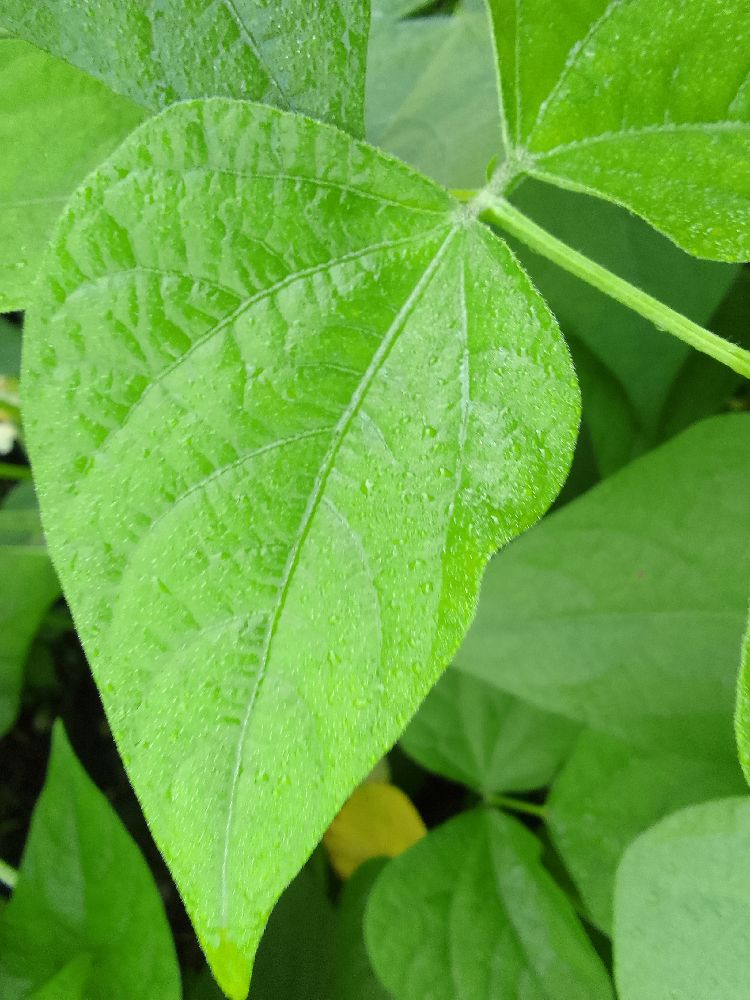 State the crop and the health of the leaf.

common bean, healthy
